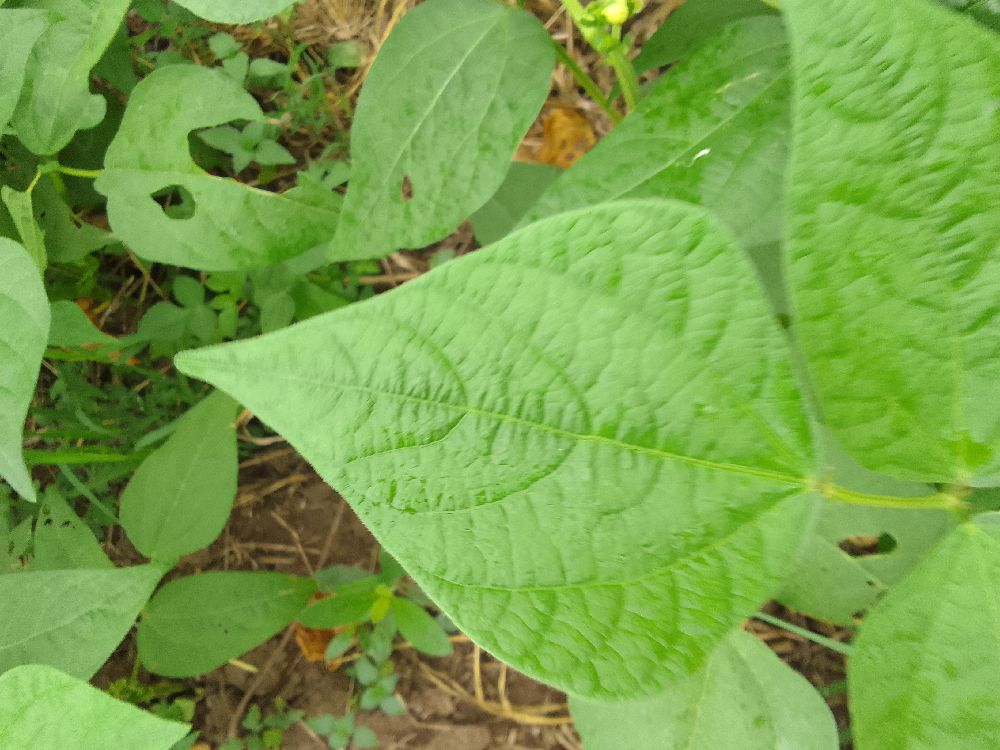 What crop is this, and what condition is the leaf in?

common bean, healthy
